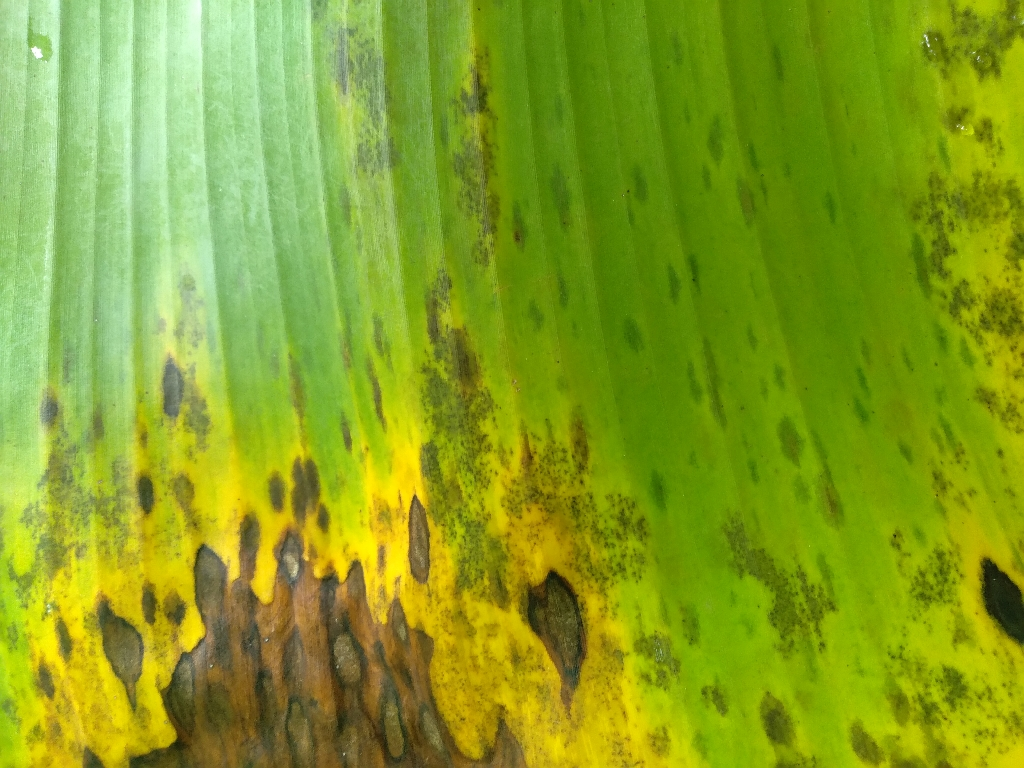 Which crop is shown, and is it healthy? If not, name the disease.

banana, black sigatoka
